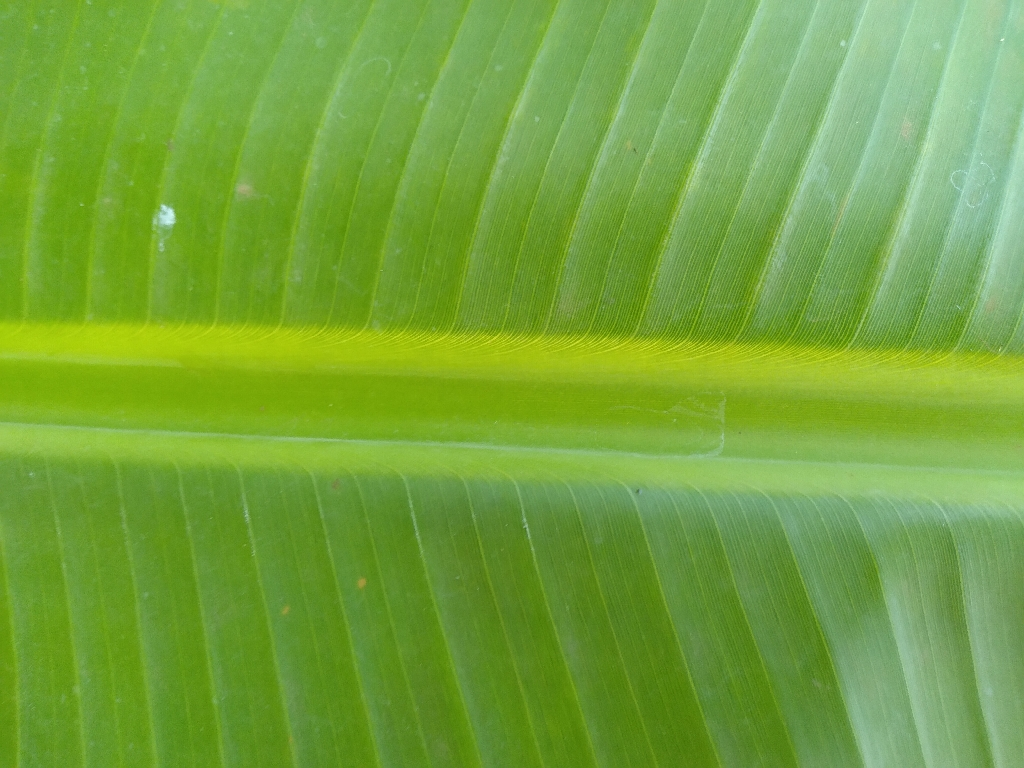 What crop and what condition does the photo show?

banana, healthy
